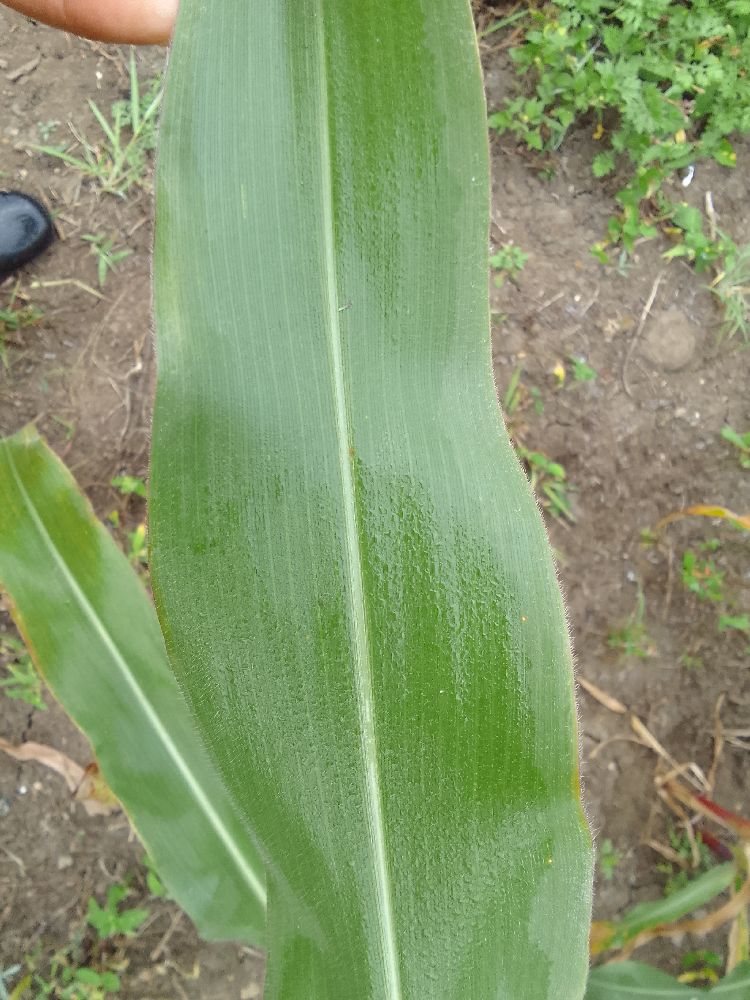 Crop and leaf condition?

maize, healthy
